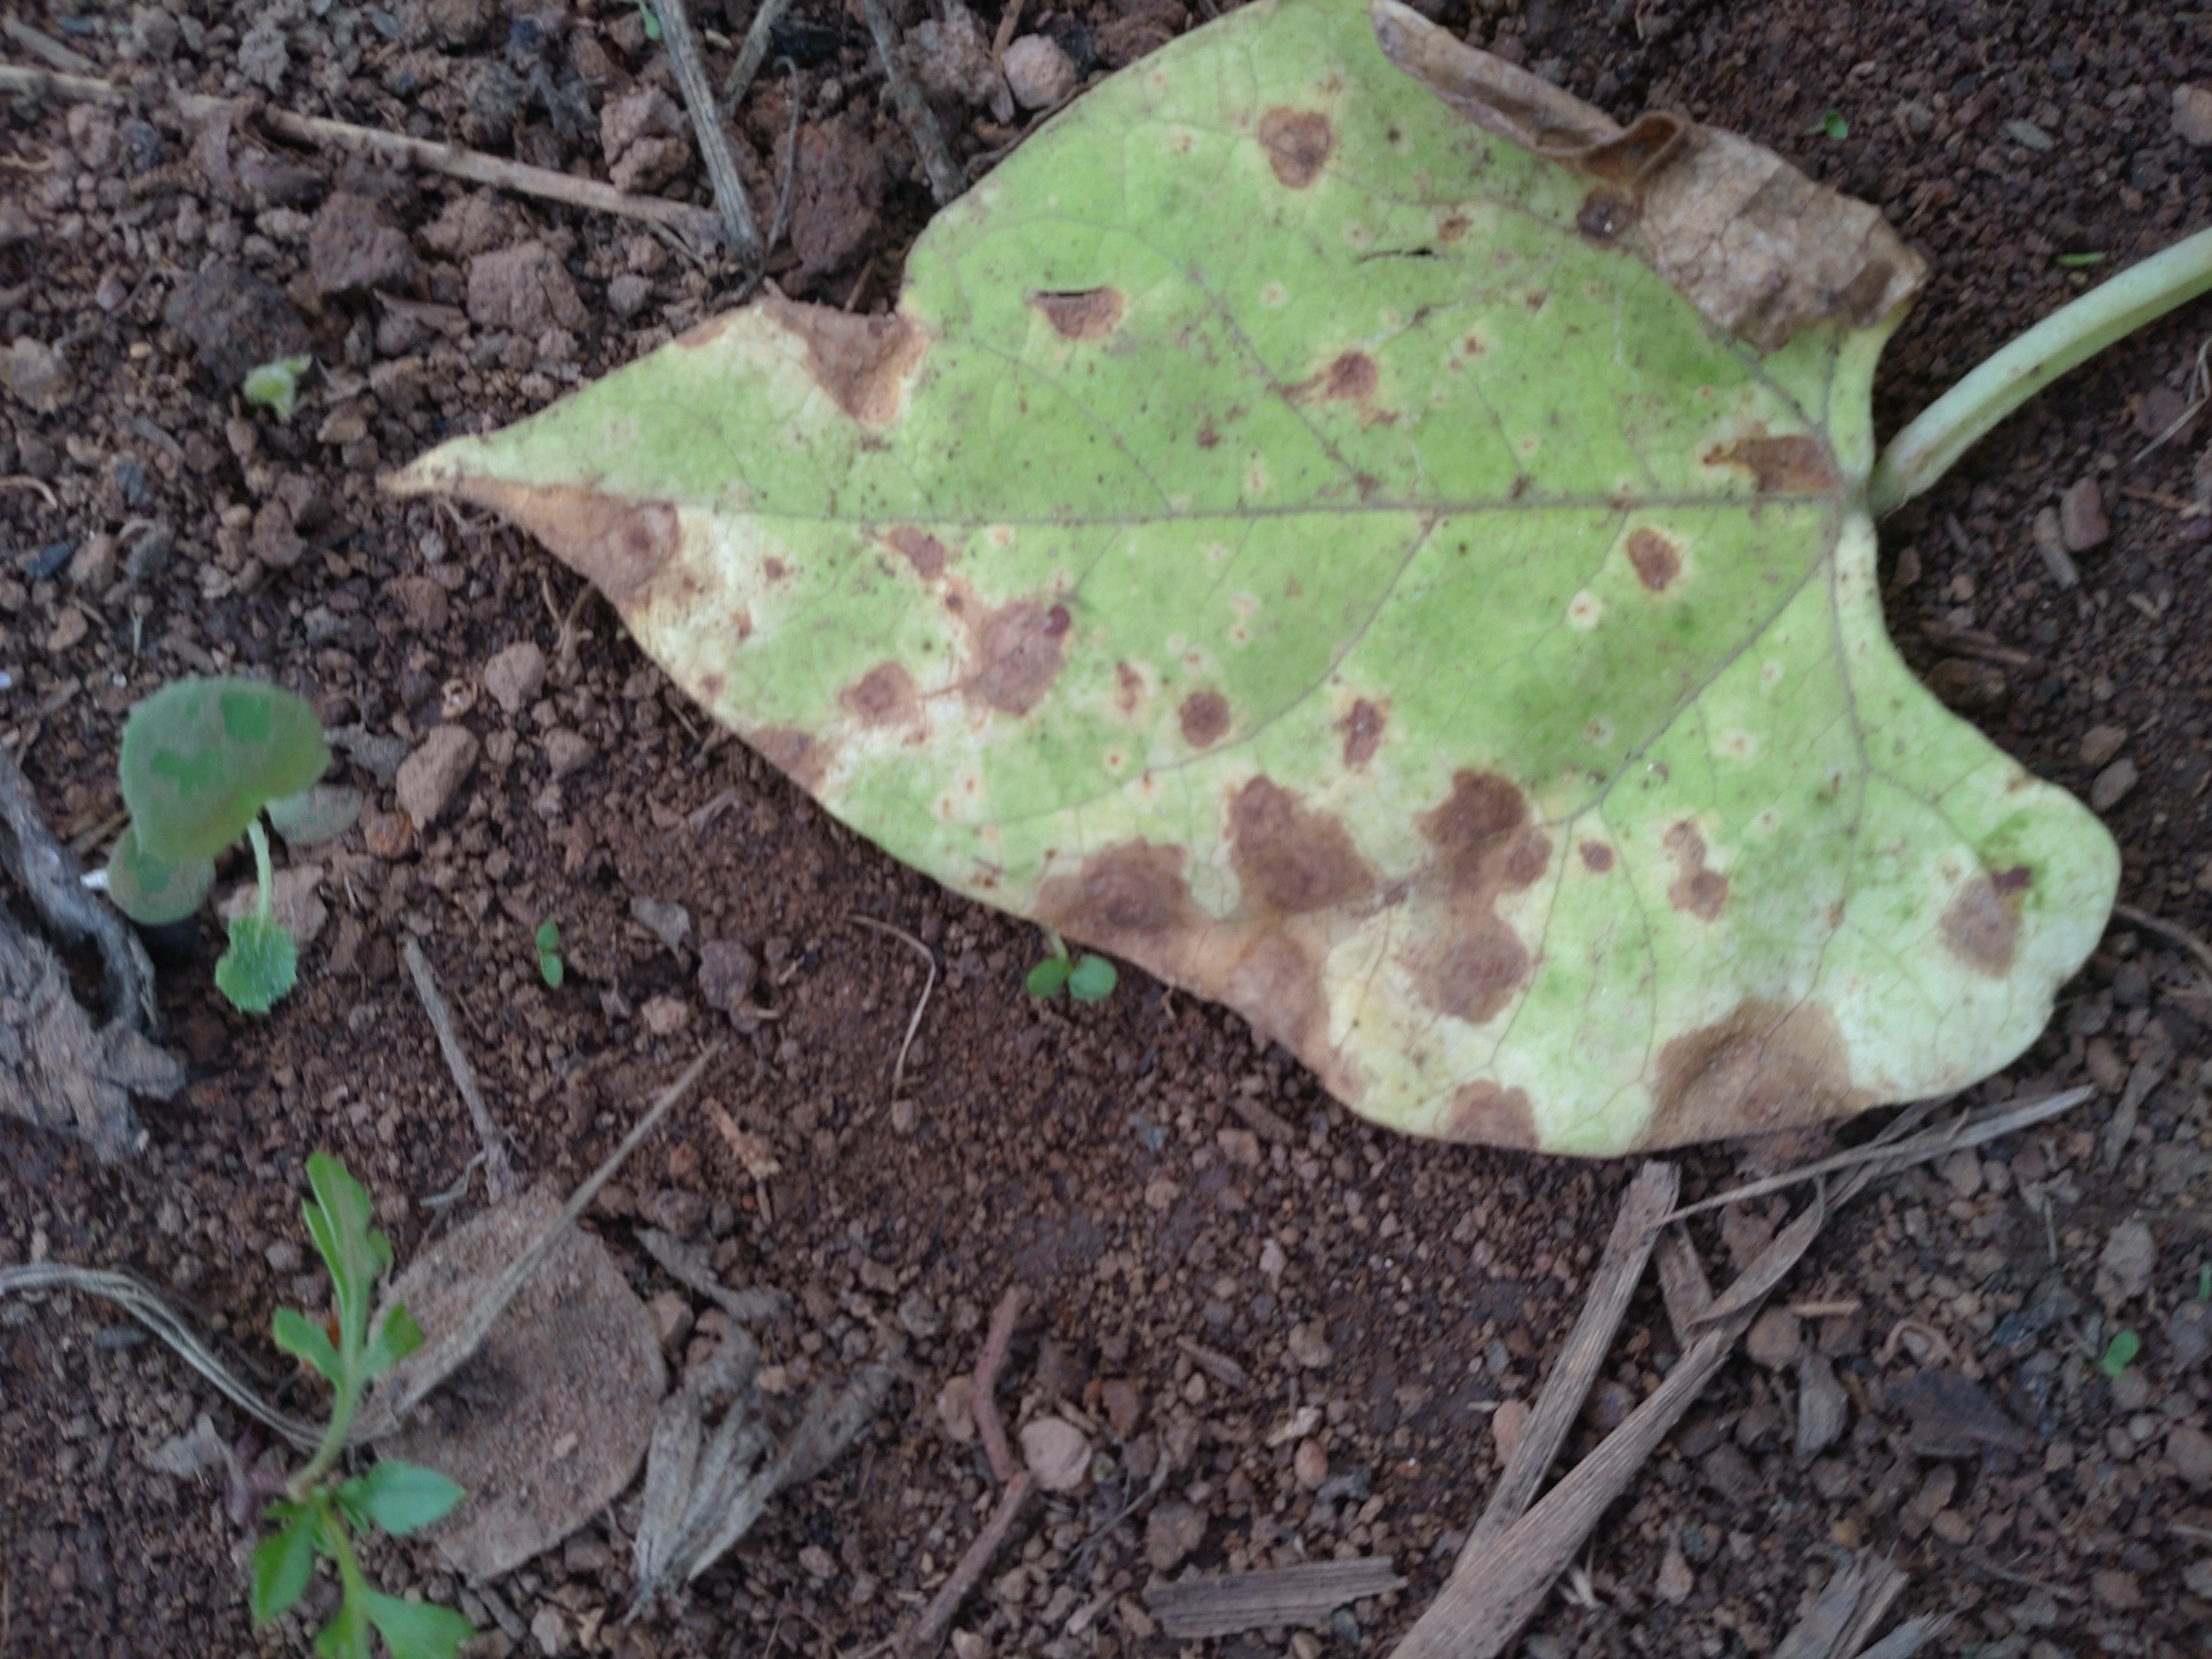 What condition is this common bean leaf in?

anthracnose
